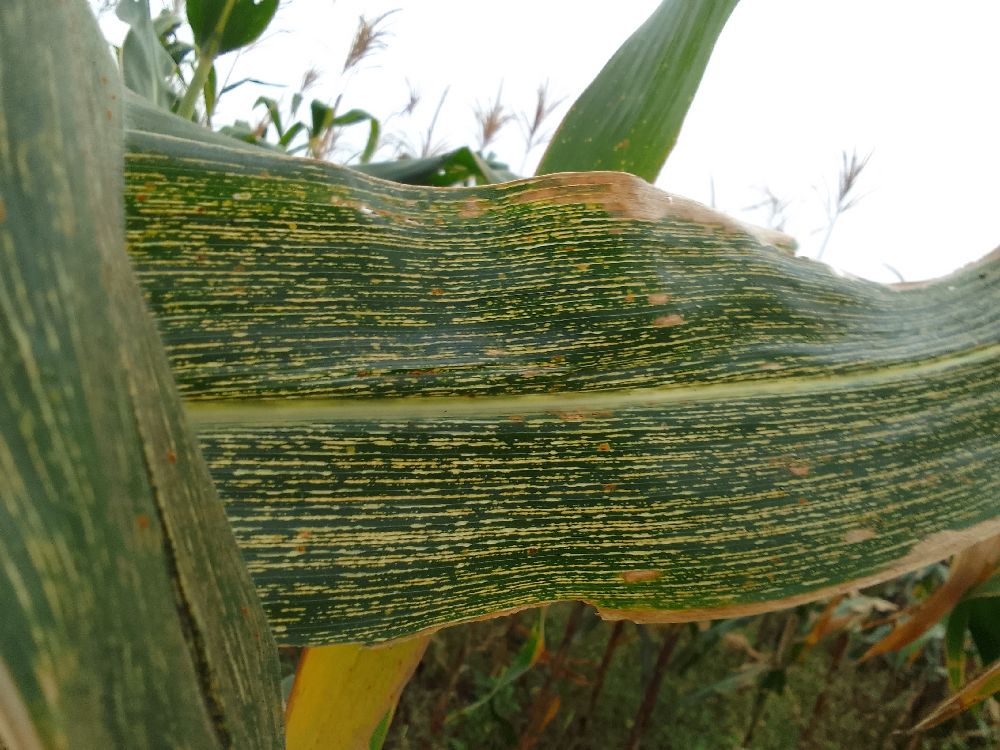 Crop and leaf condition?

maize, maize streak virus
